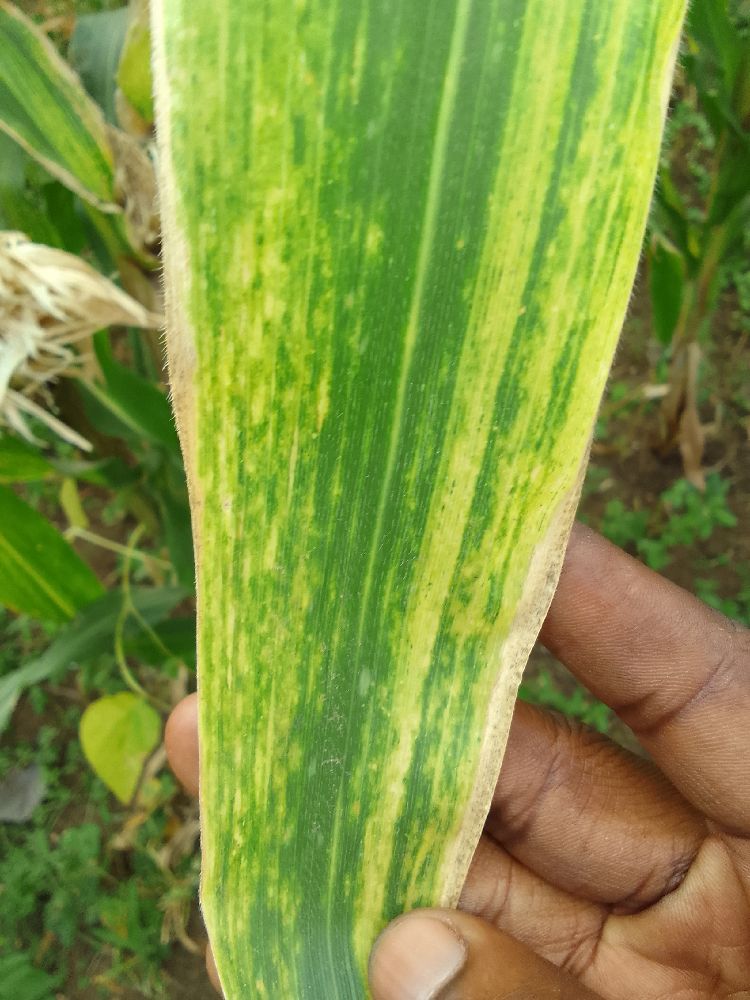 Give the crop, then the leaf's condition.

maize, maize lethal necrosis
